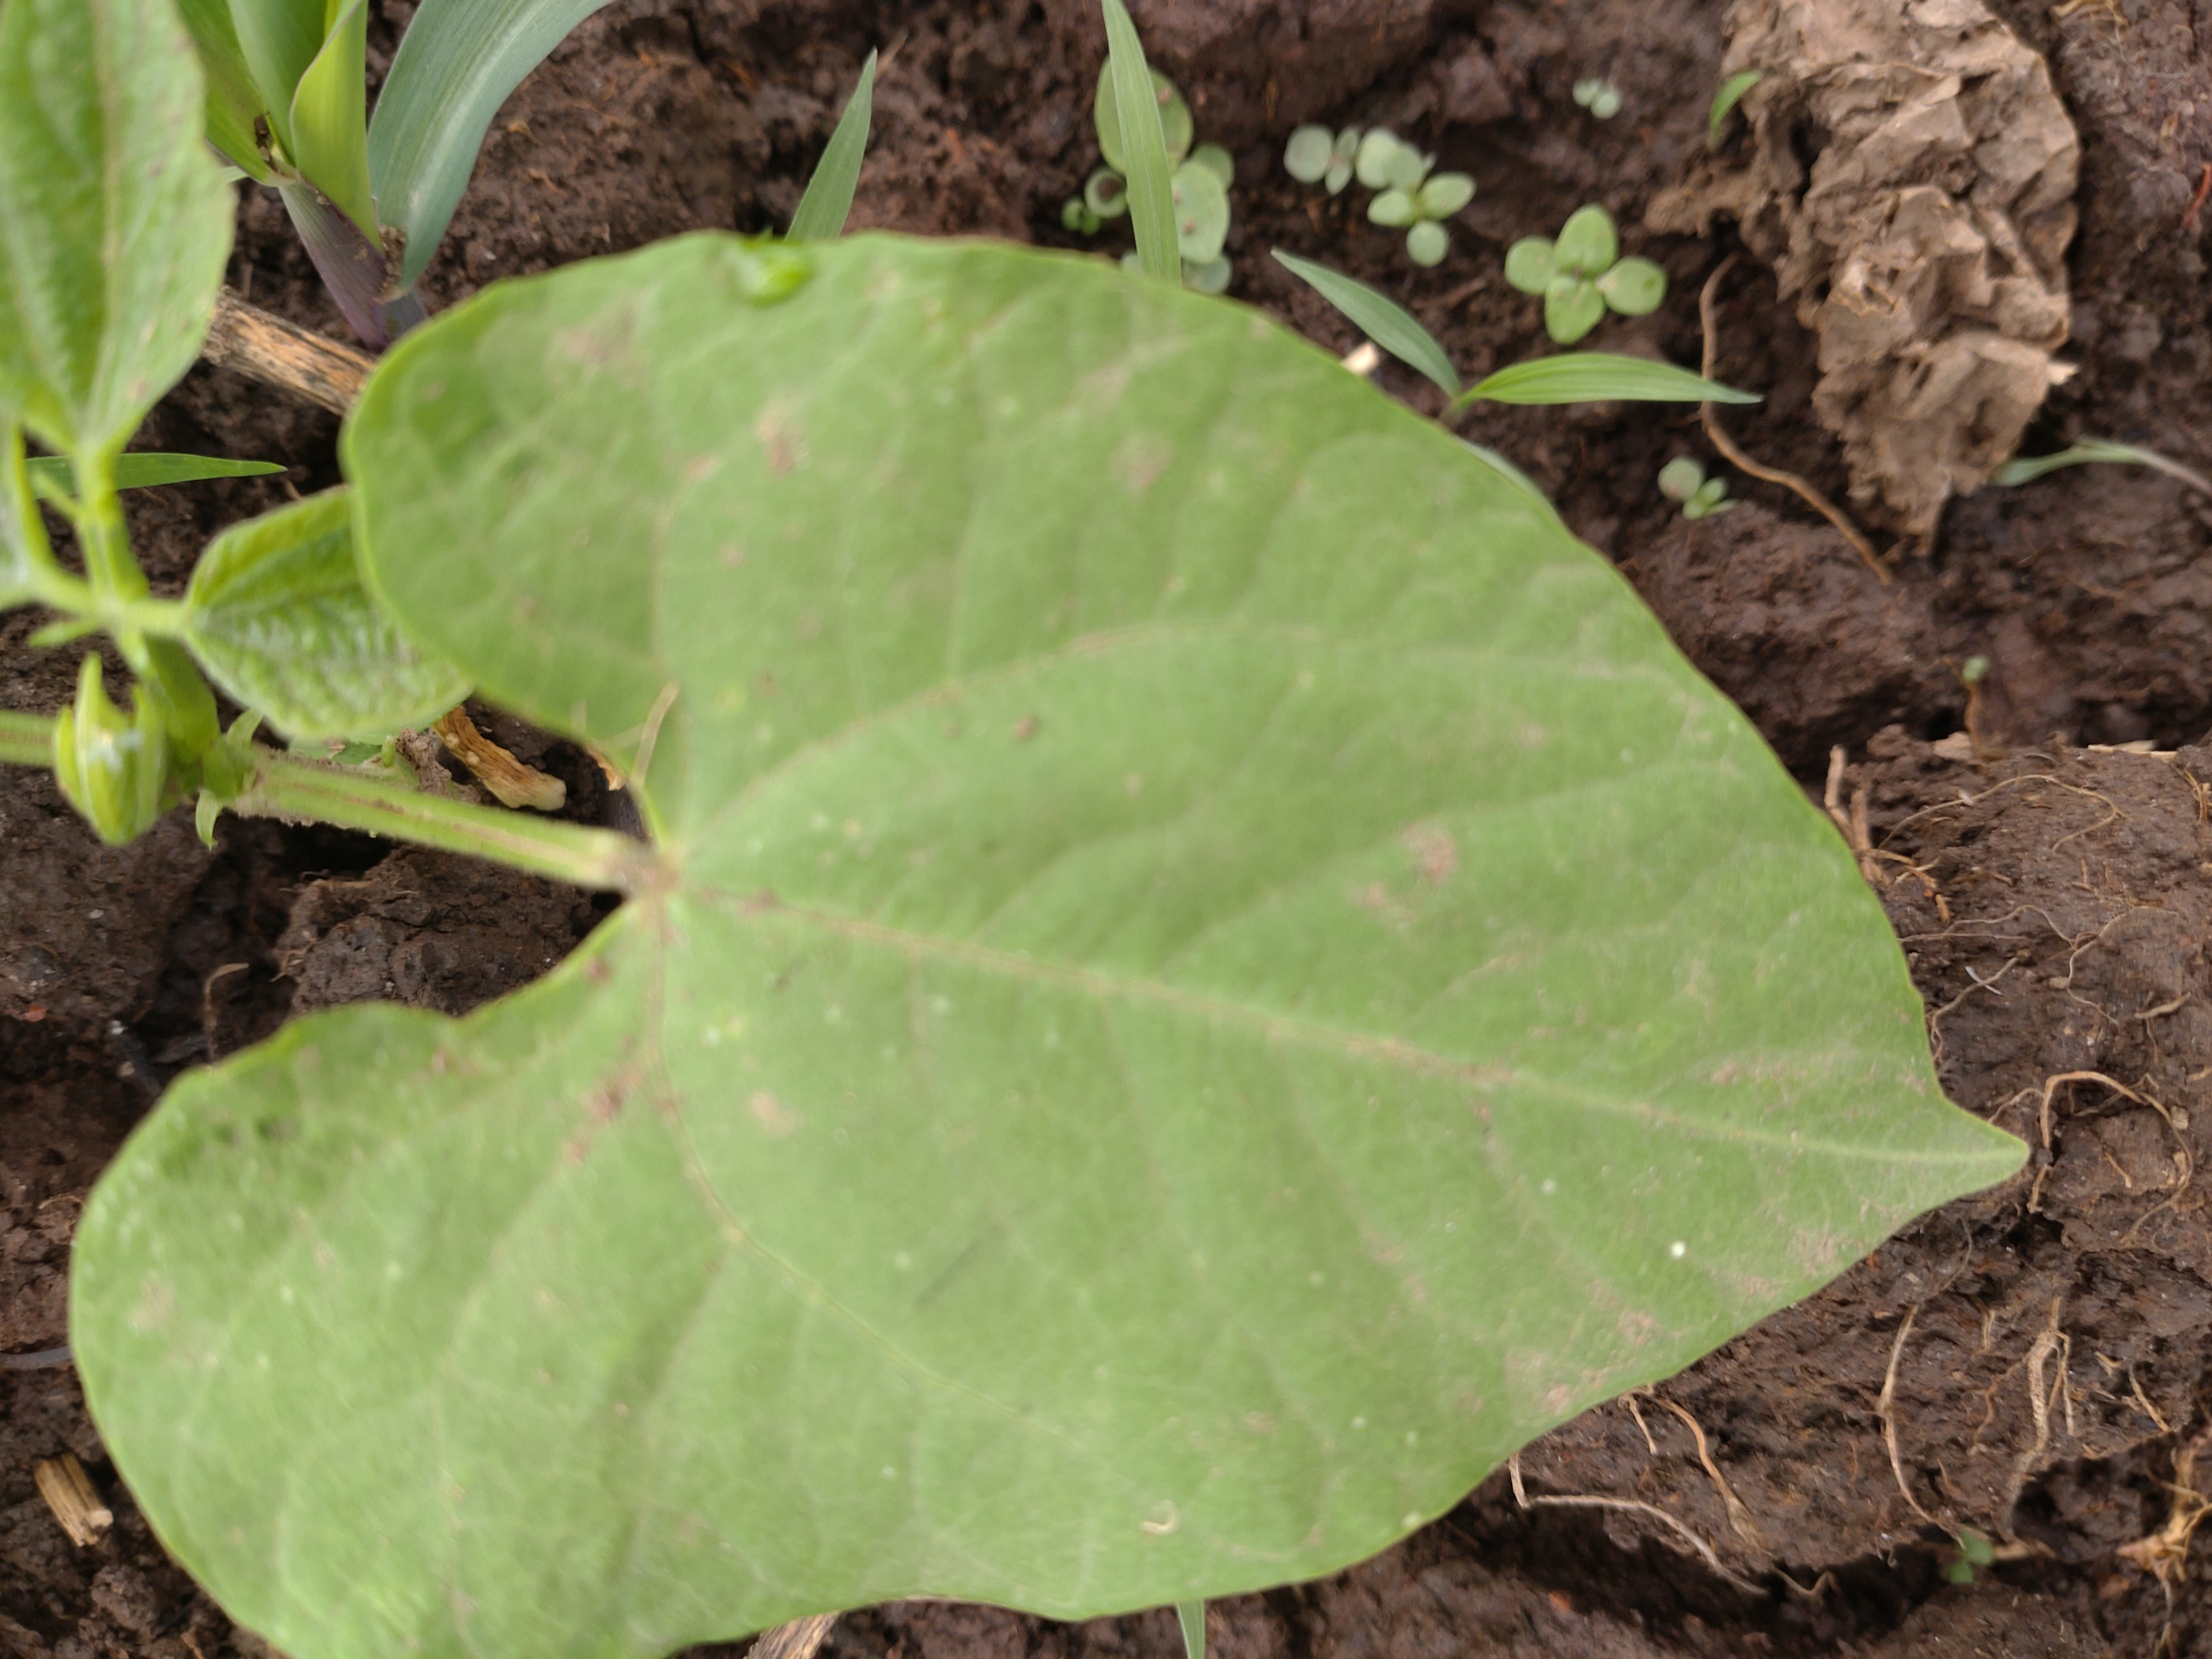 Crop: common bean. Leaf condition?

healthy
